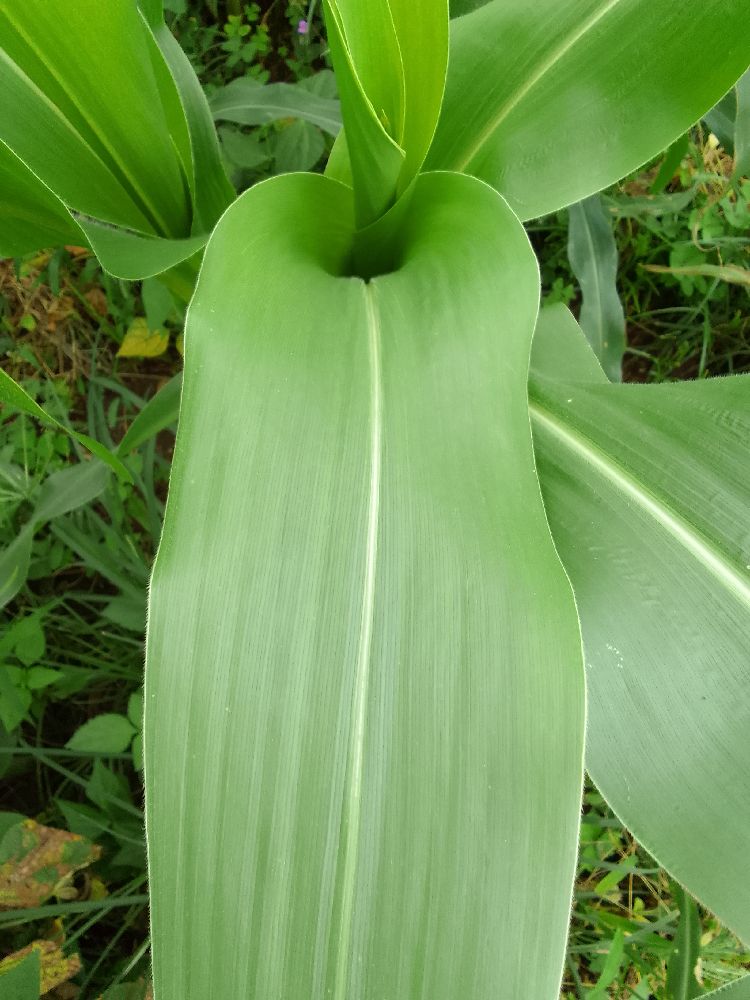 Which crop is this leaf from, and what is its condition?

maize, healthy
